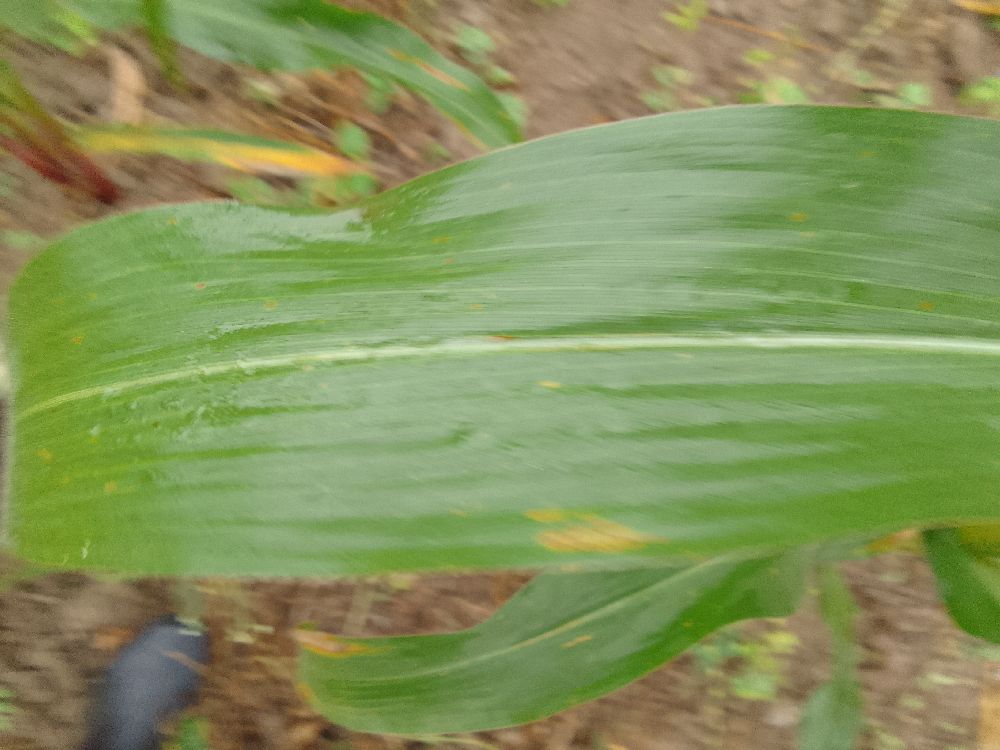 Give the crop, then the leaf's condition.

maize, healthy
